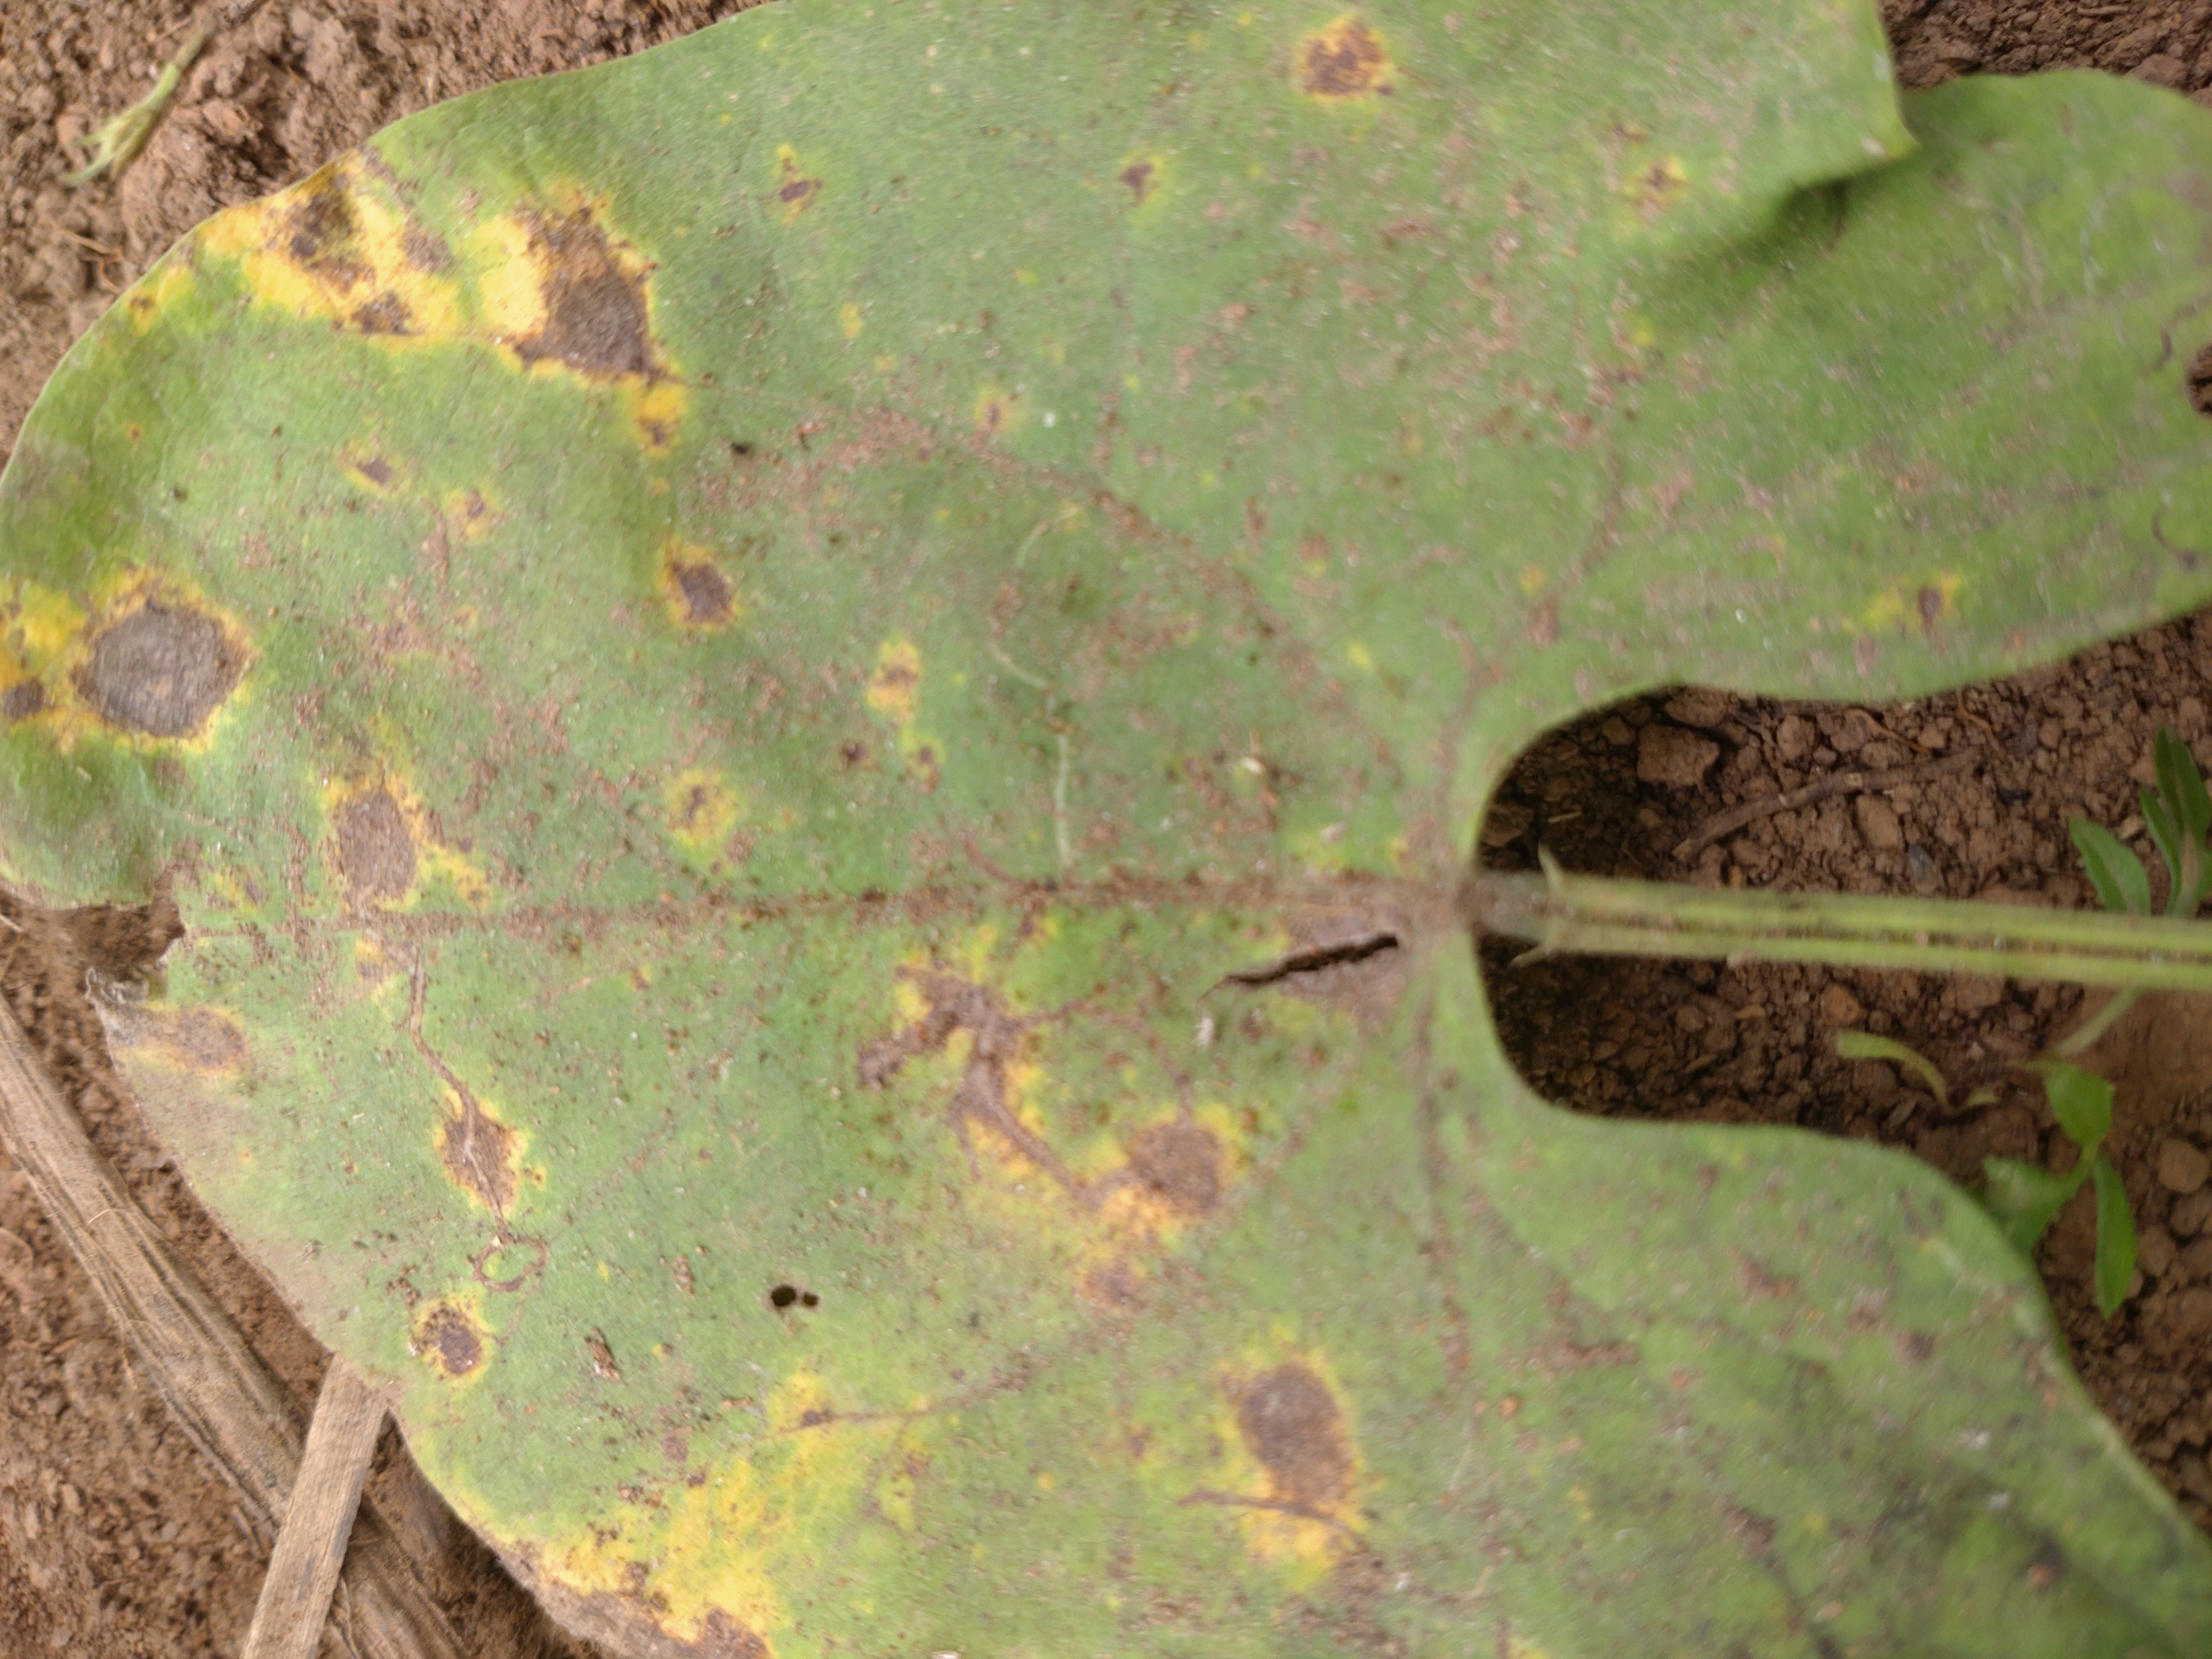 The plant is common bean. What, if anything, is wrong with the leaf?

rust
